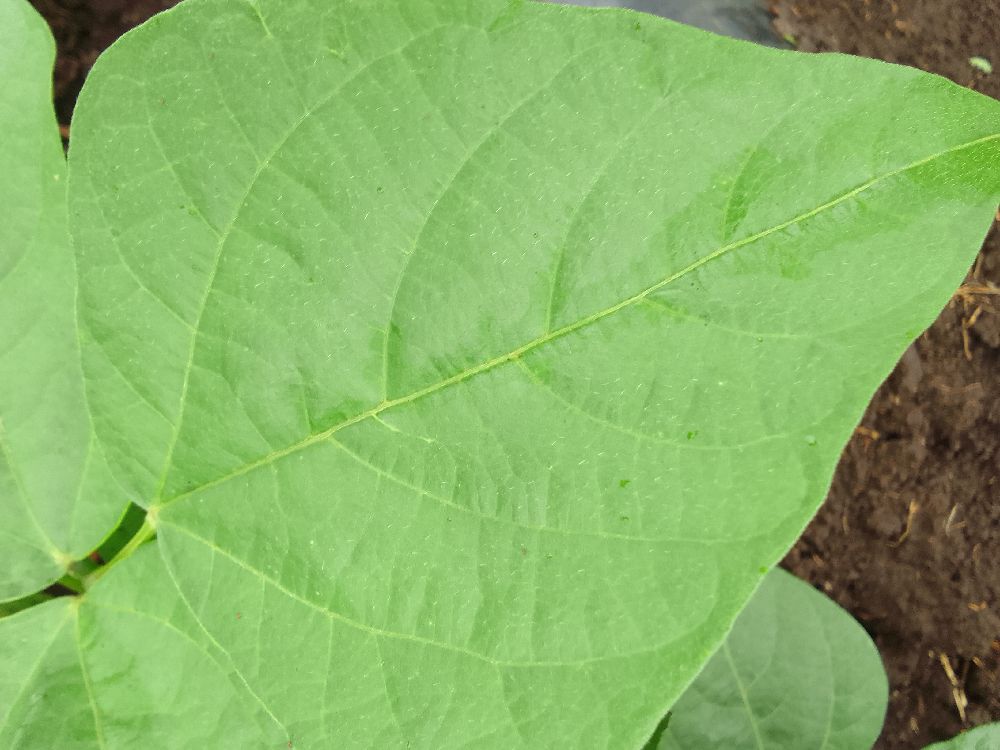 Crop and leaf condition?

common bean, healthy
